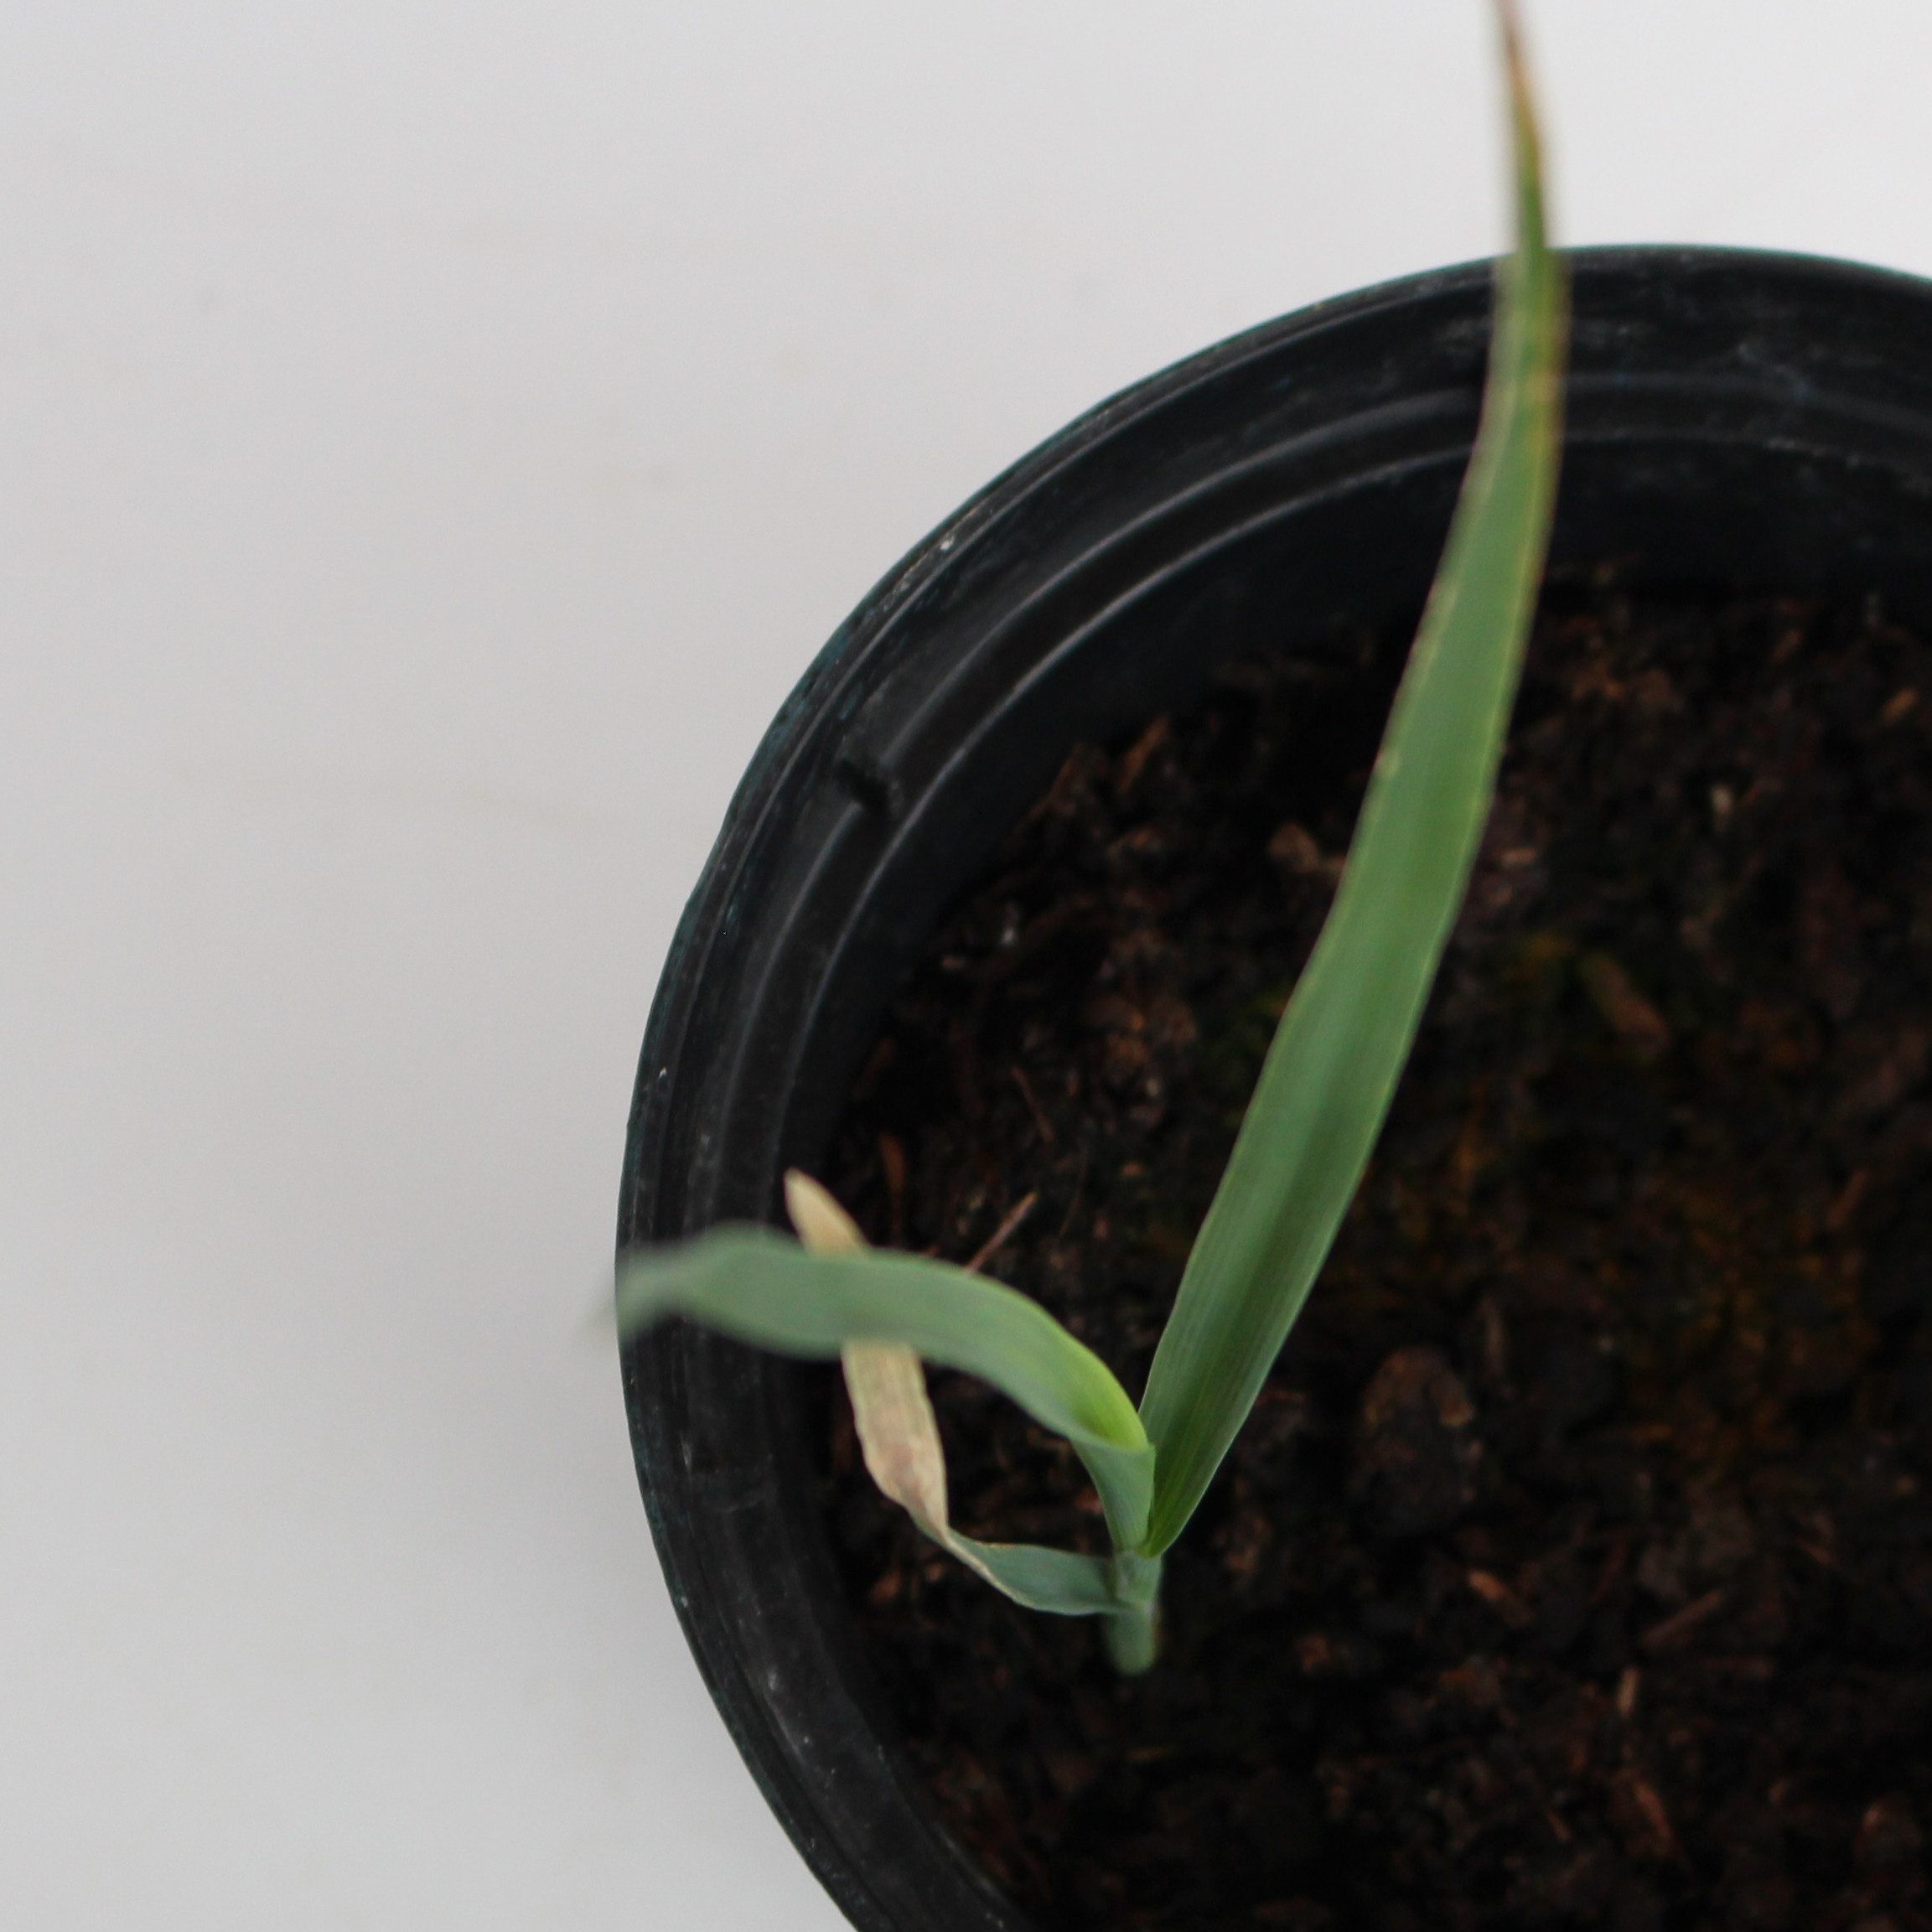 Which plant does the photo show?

Avena sterilis
